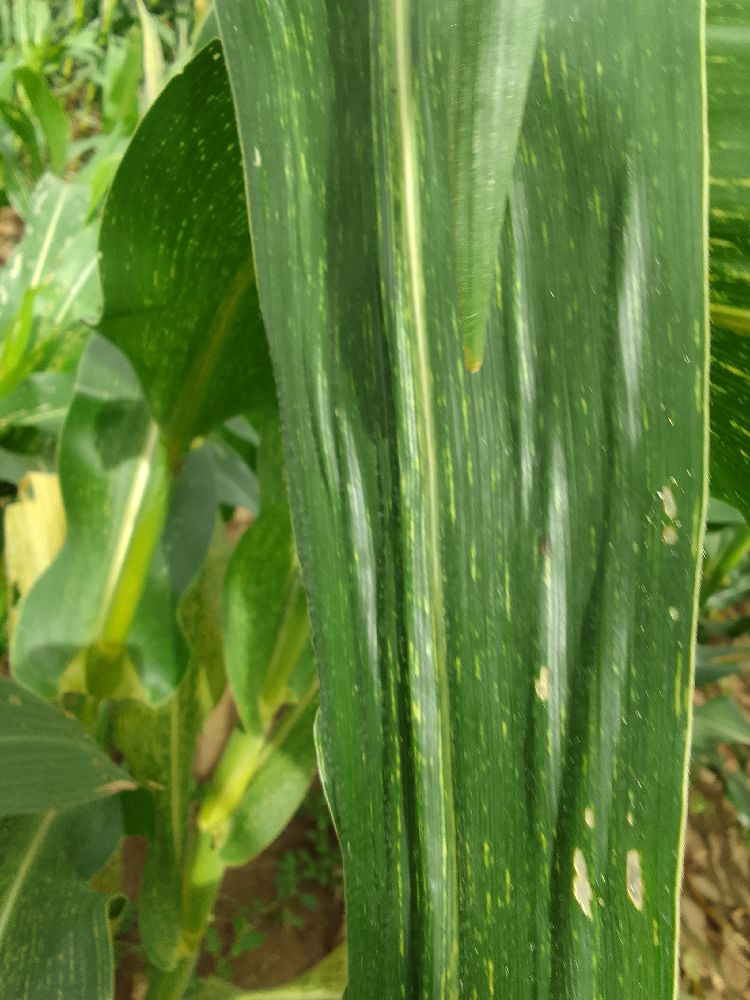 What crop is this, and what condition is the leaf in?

maize, maize streak virus
